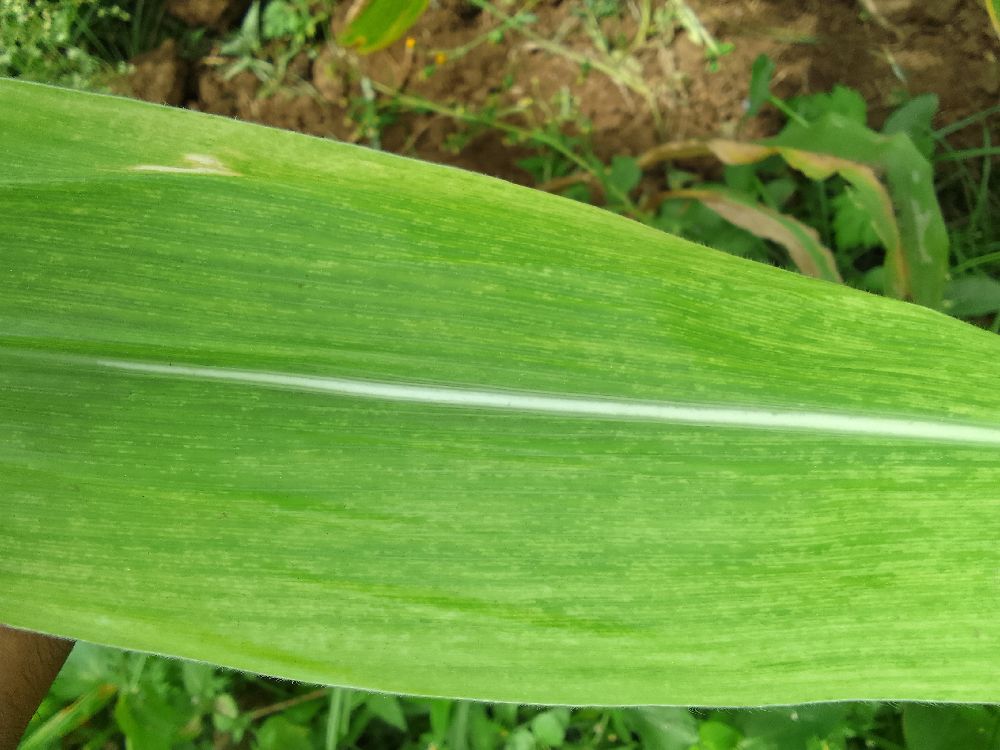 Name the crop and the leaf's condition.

maize, maize lethal necrosis
